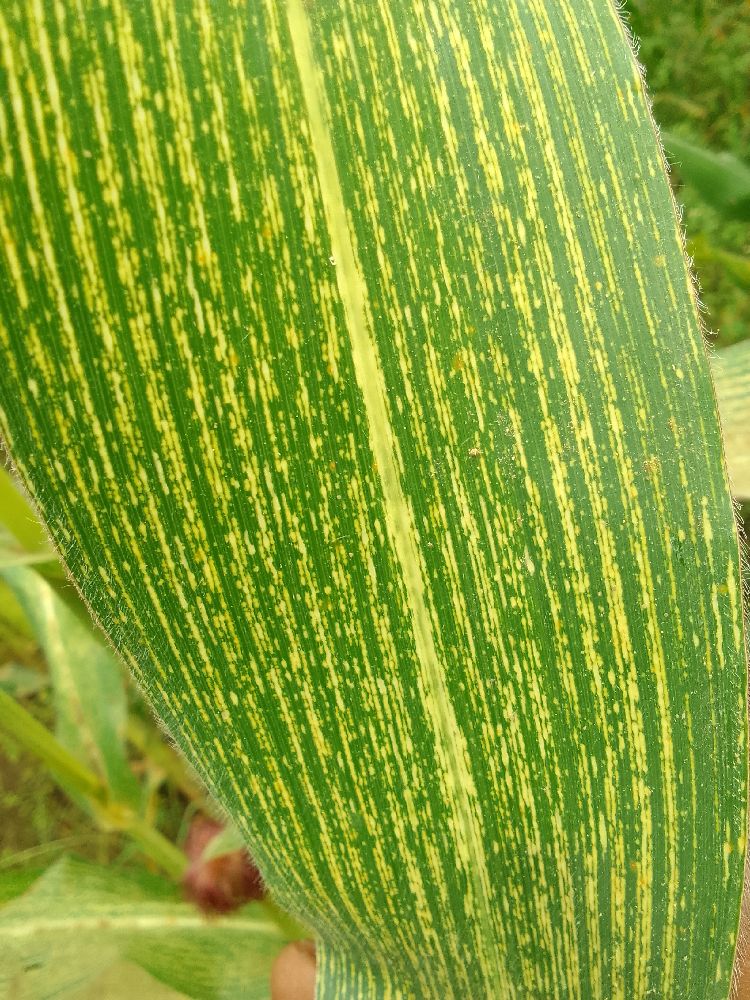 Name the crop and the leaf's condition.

maize, maize streak virus
